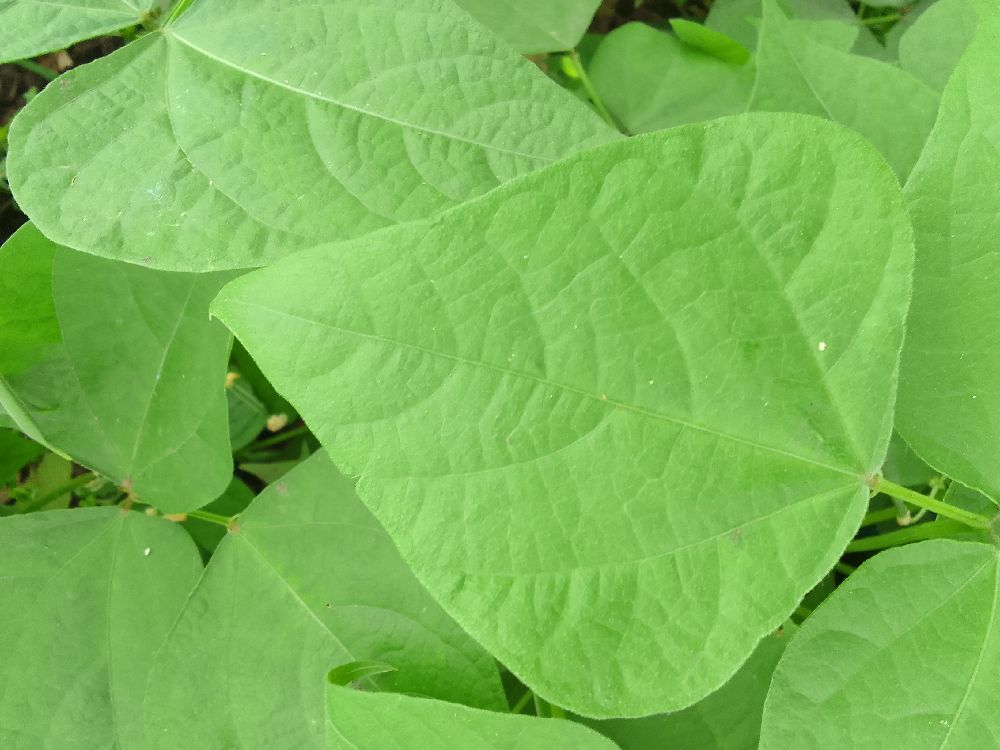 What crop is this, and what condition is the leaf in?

common bean, healthy
